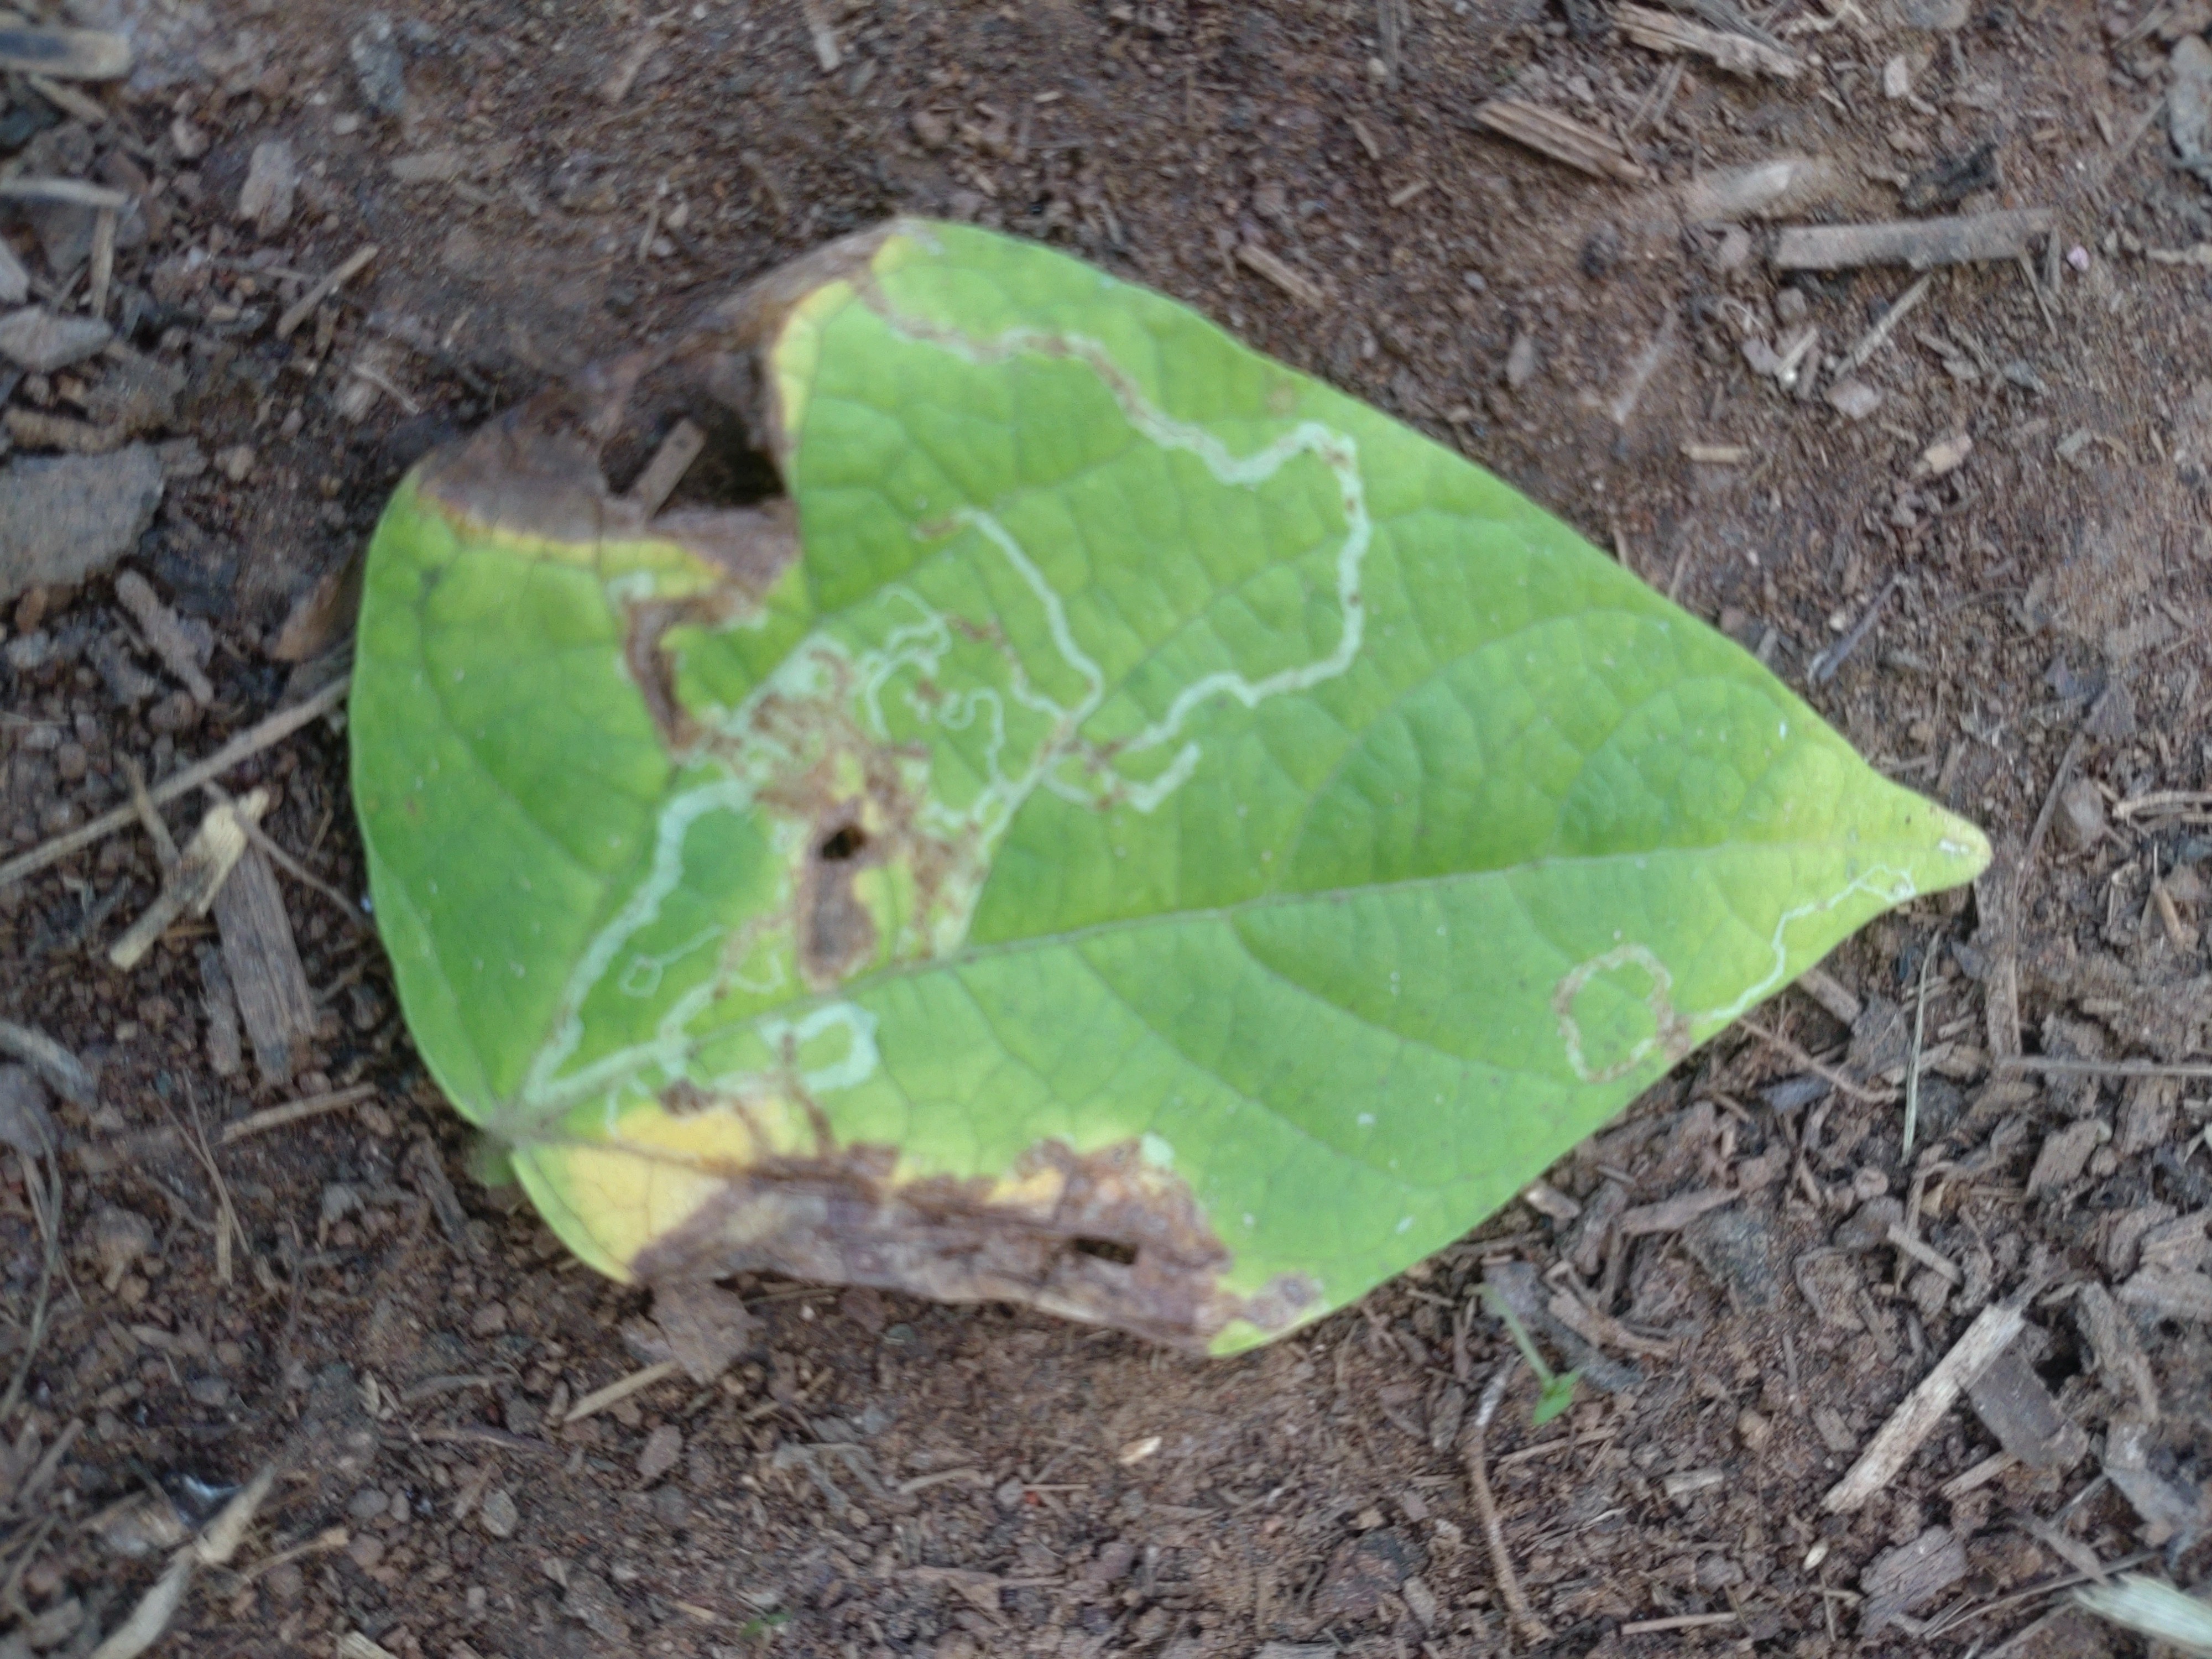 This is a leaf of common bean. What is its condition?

anthracnose
